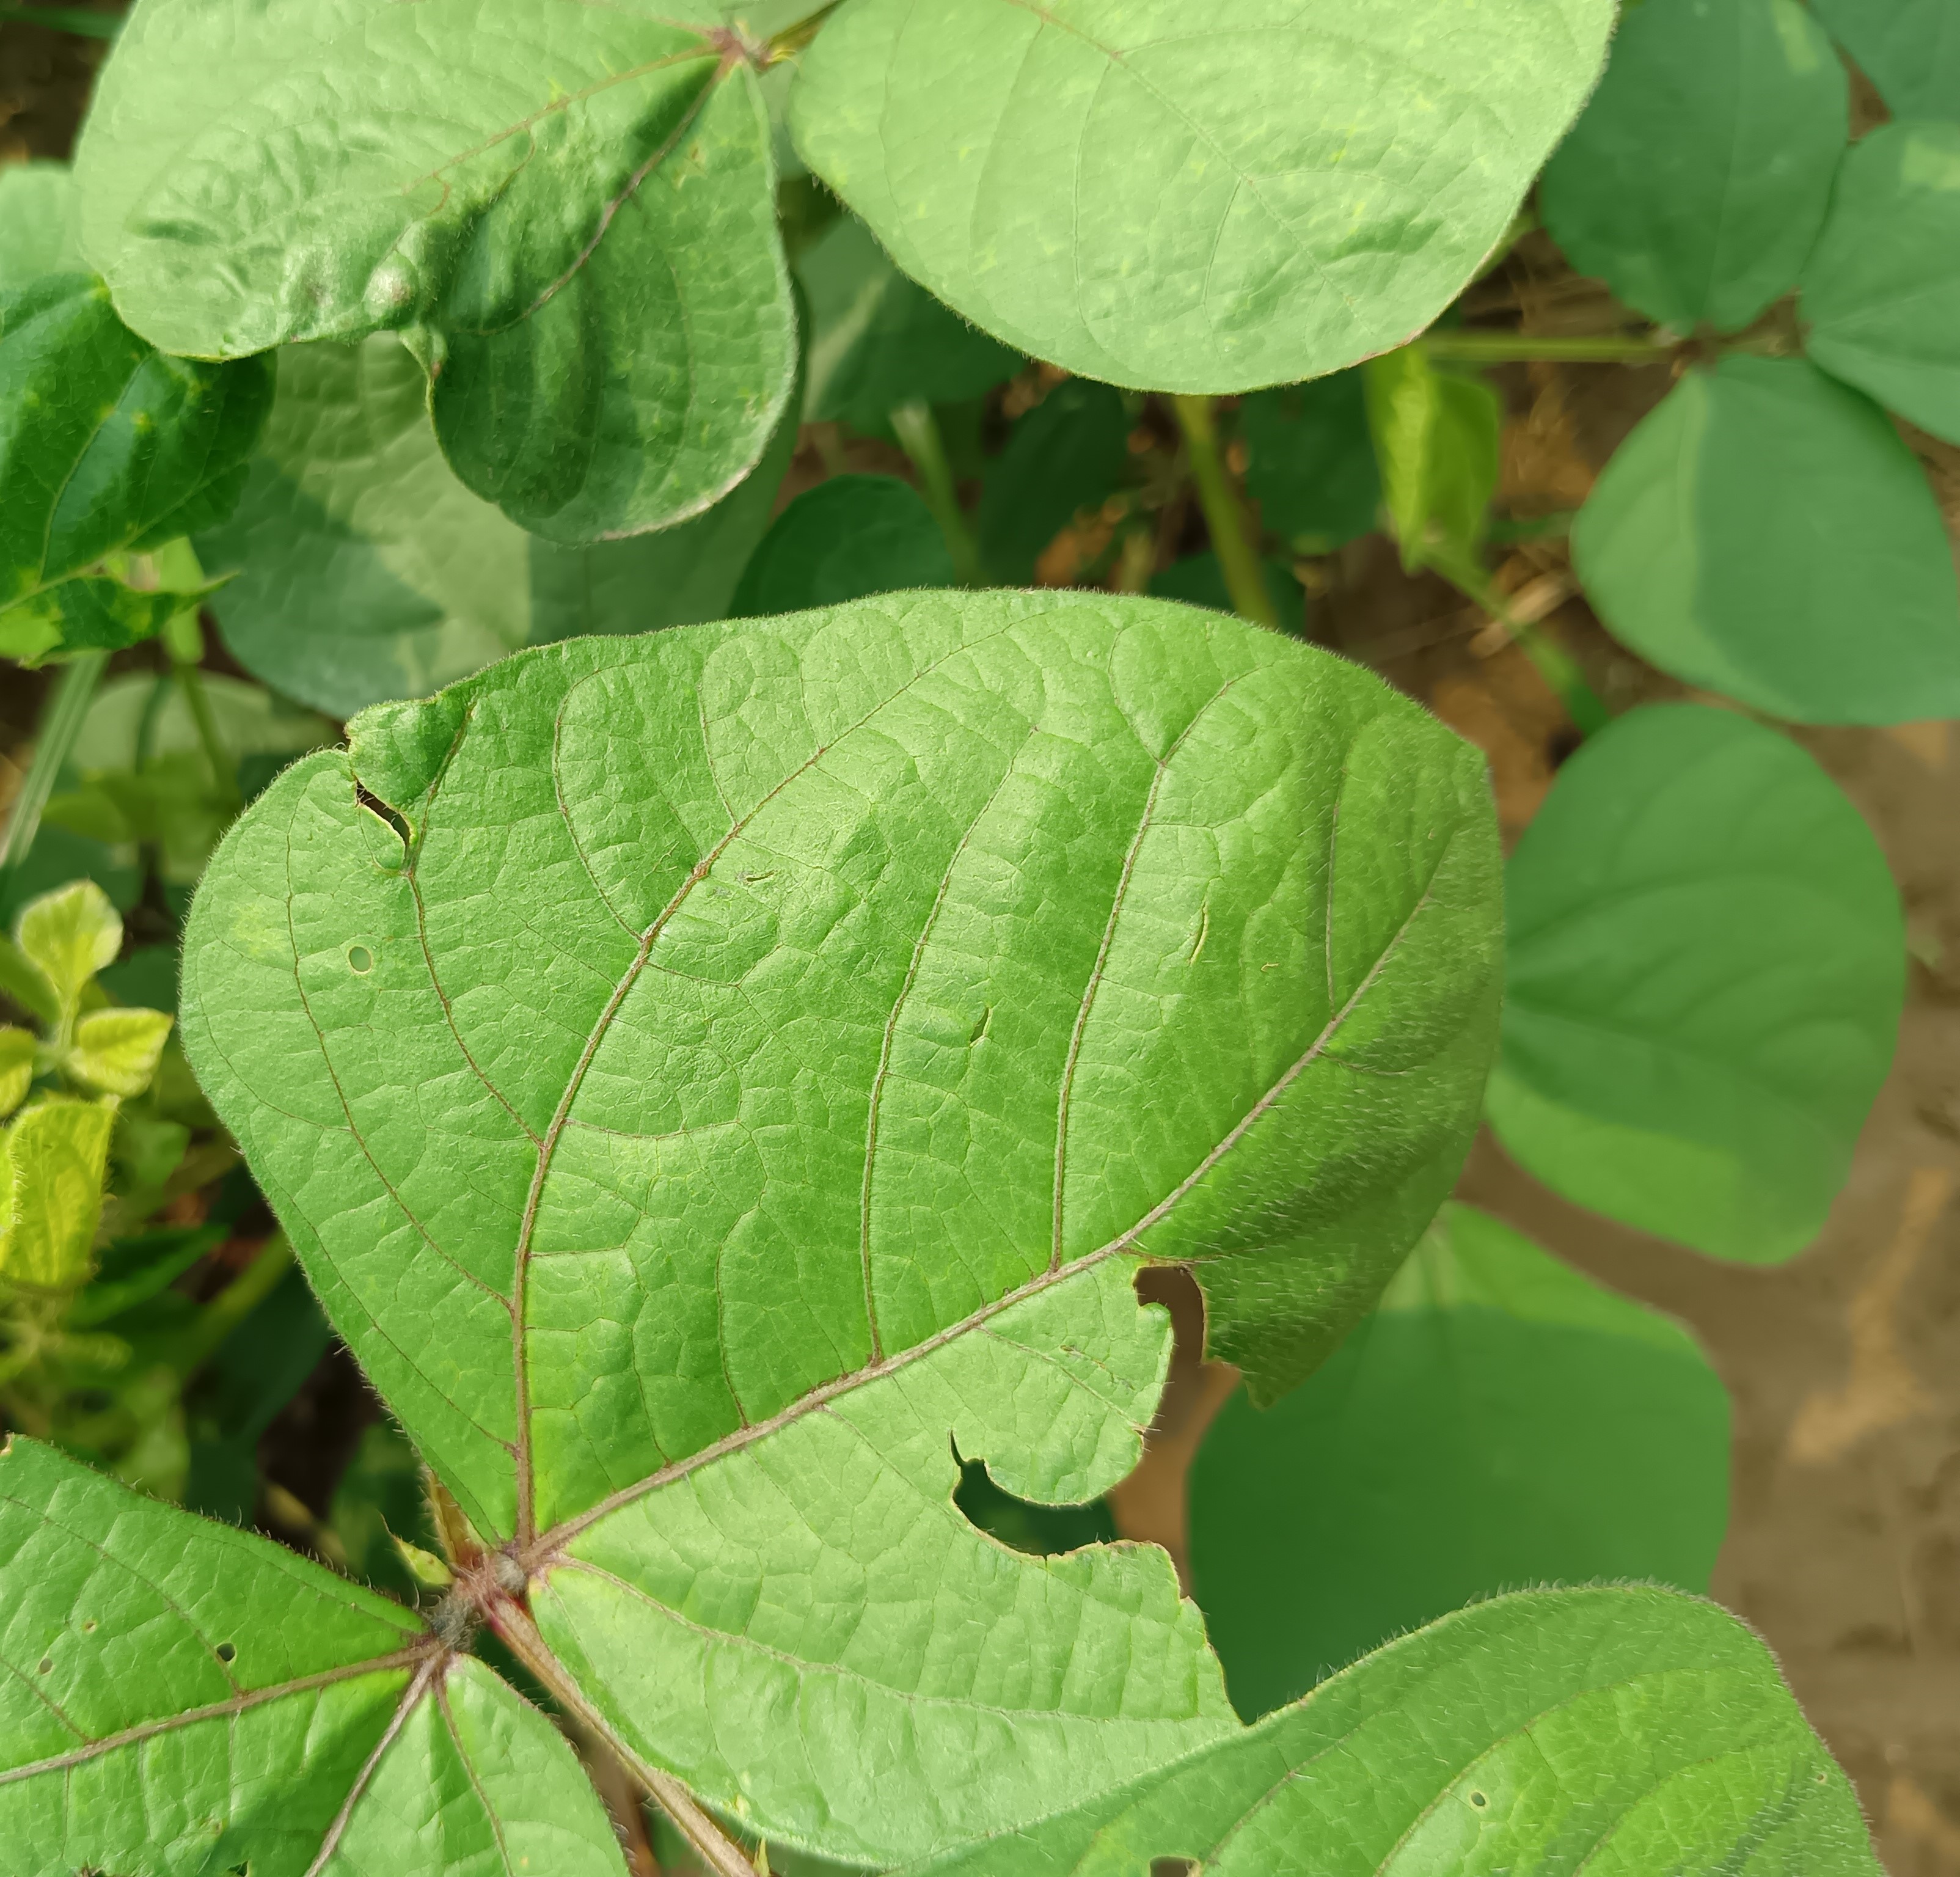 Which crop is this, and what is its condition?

mungbean, healthy
